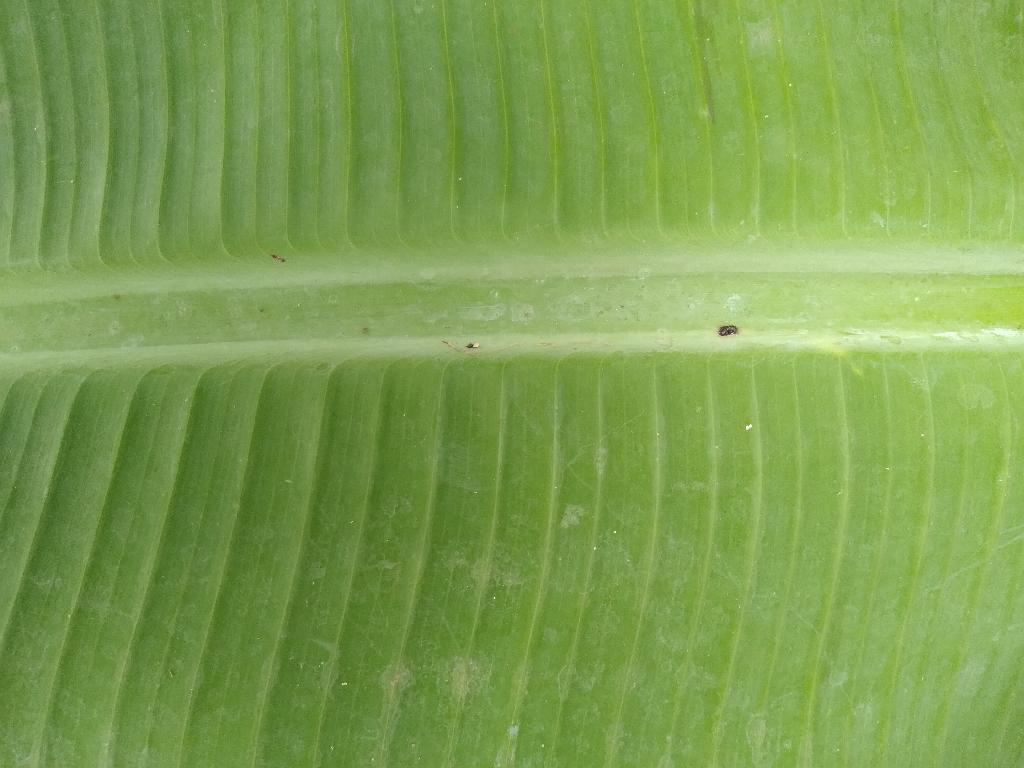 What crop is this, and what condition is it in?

banana, healthy
